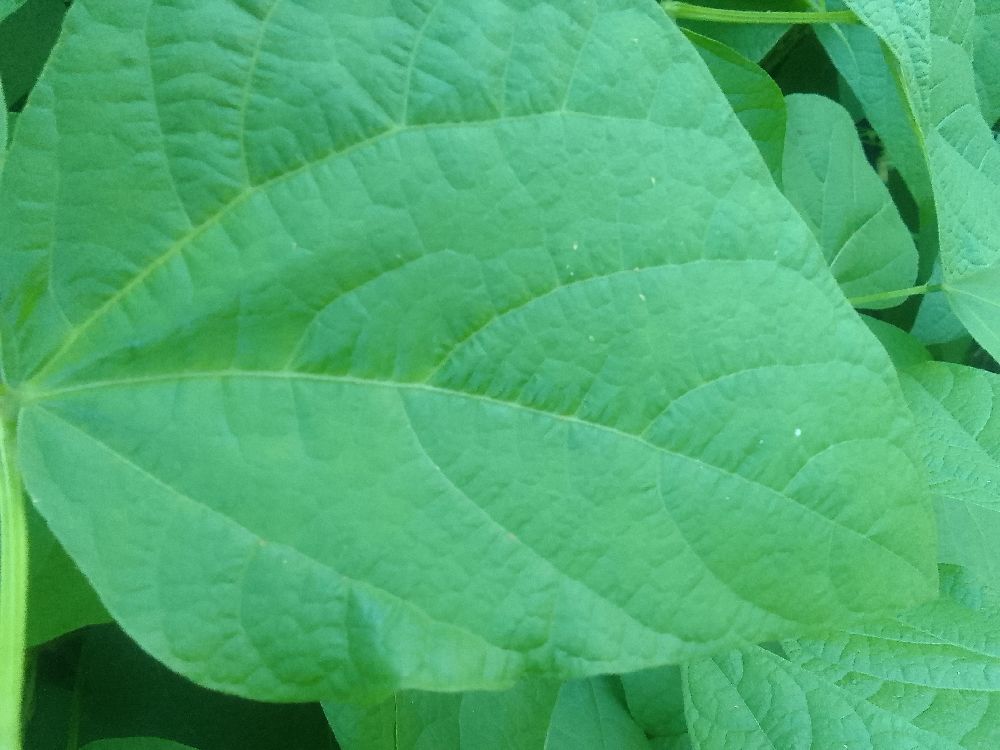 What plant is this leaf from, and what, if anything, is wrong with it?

common bean, healthy
